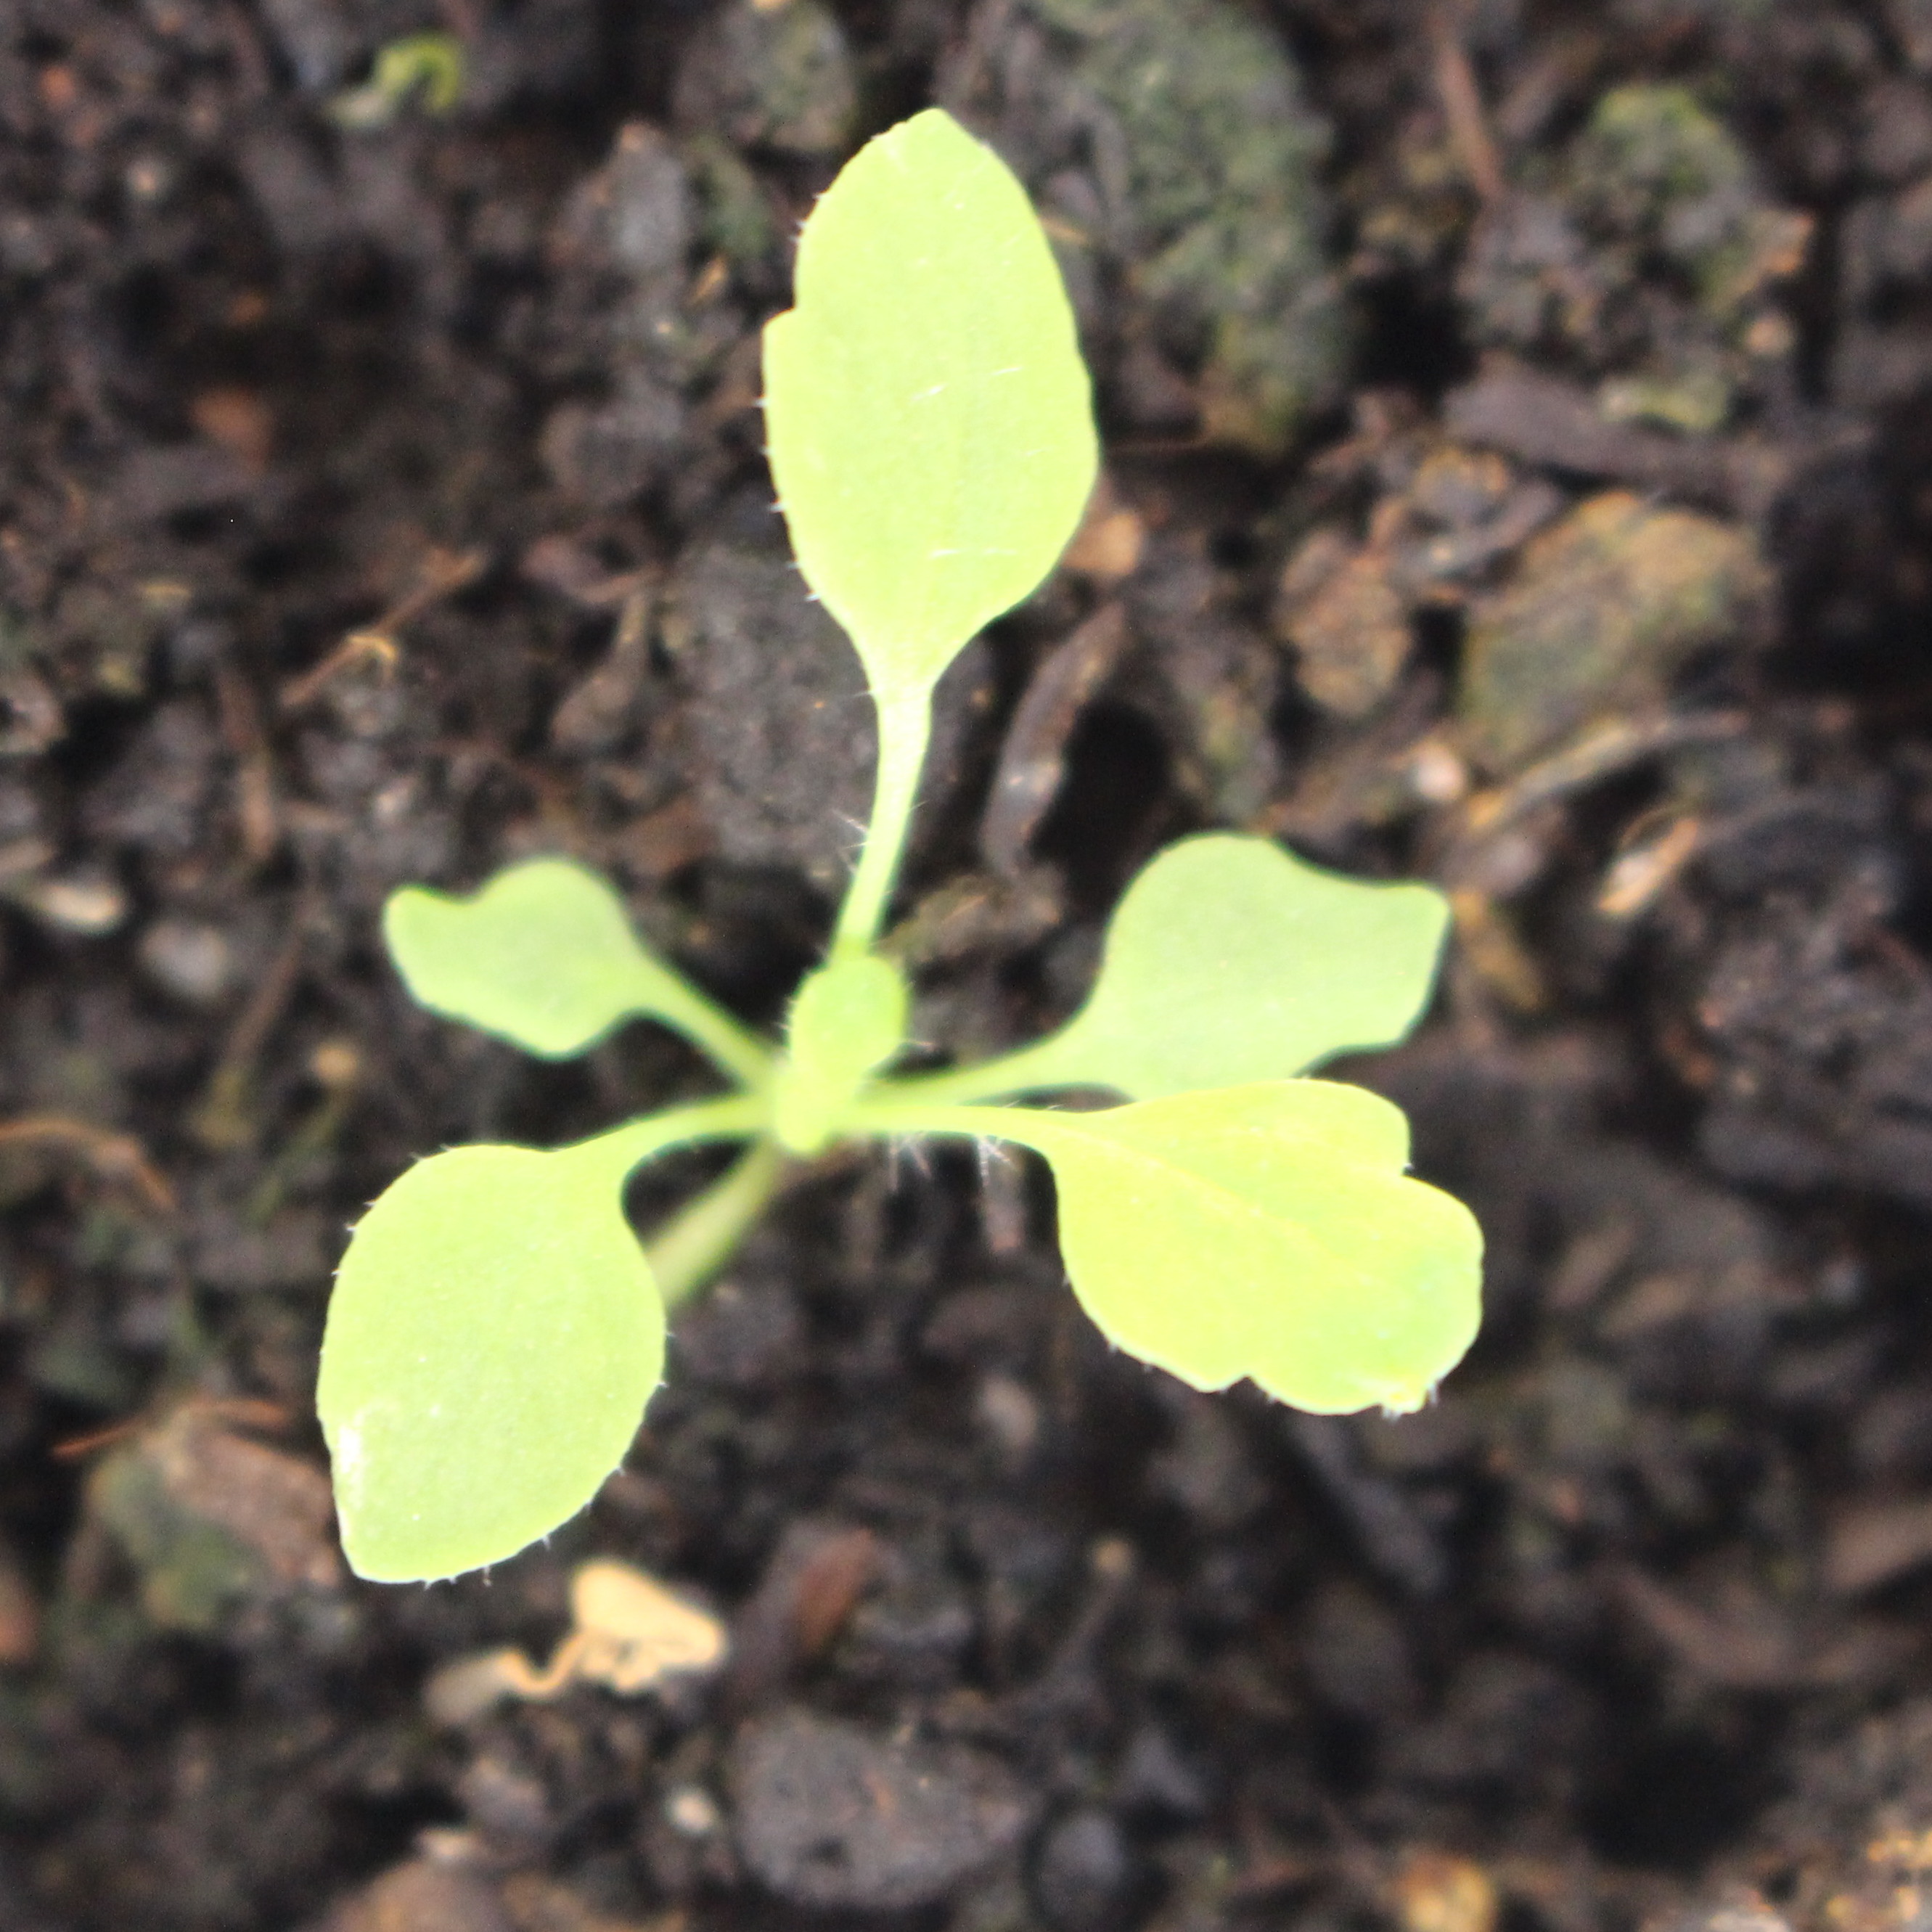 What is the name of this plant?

Papaver rhoeas
